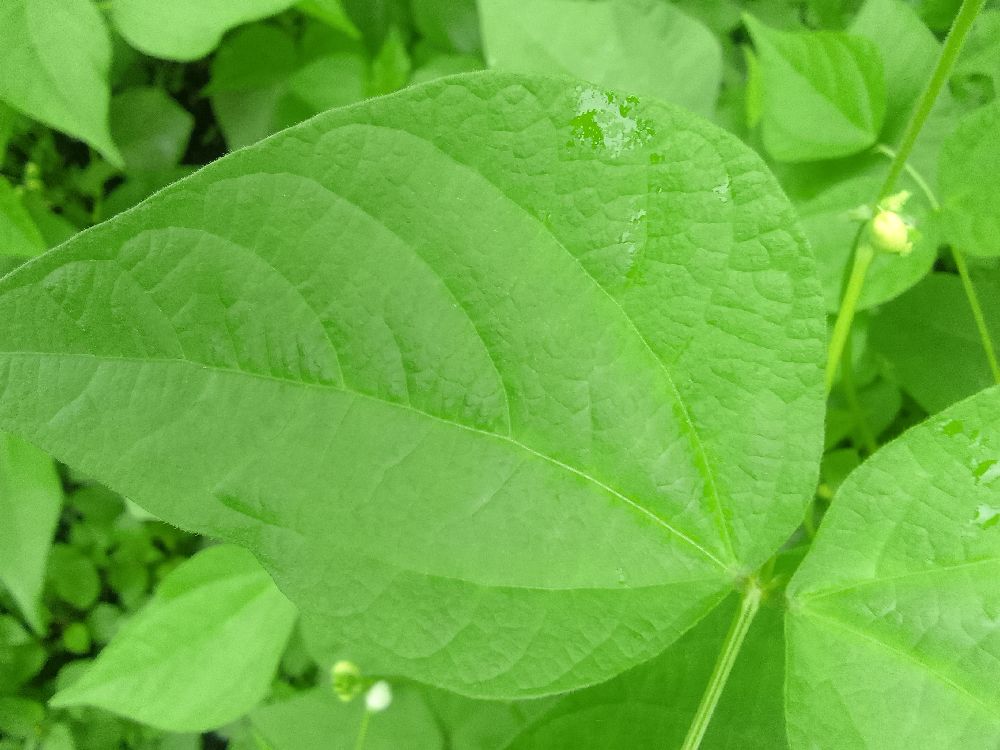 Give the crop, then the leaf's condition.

common bean, healthy
